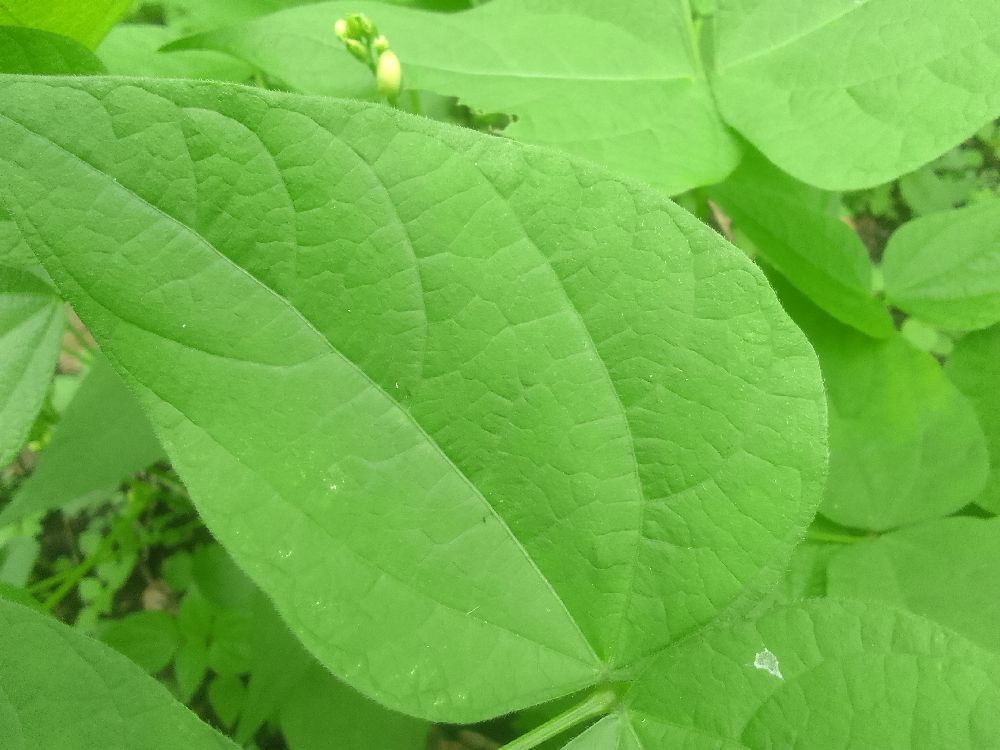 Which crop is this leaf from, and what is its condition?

common bean, healthy
